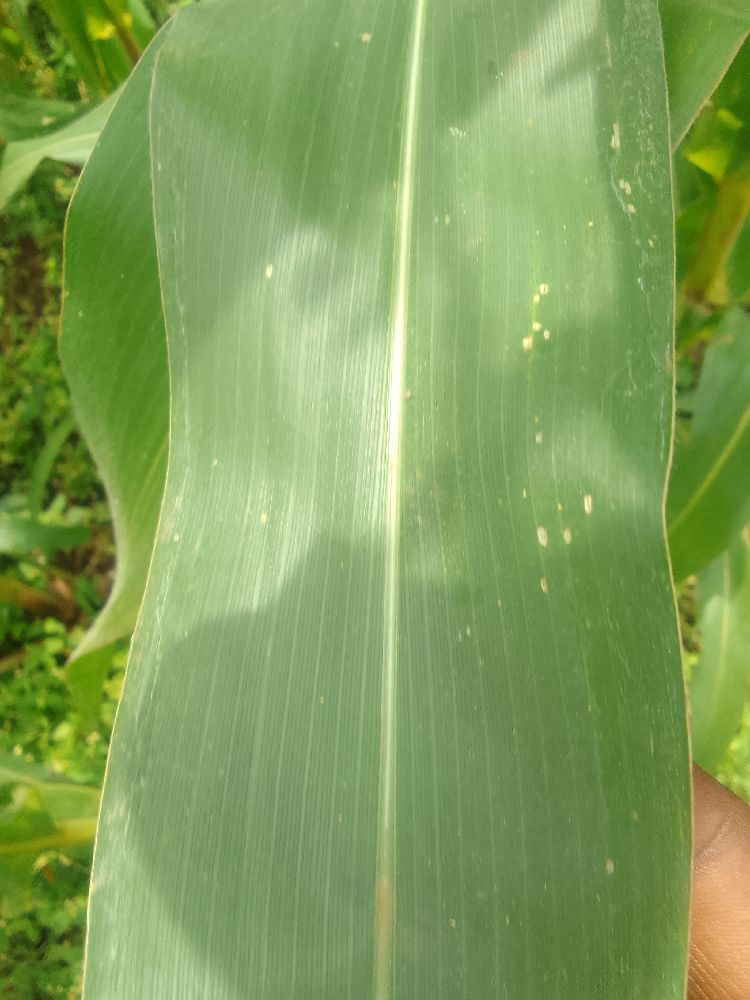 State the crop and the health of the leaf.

maize, healthy
